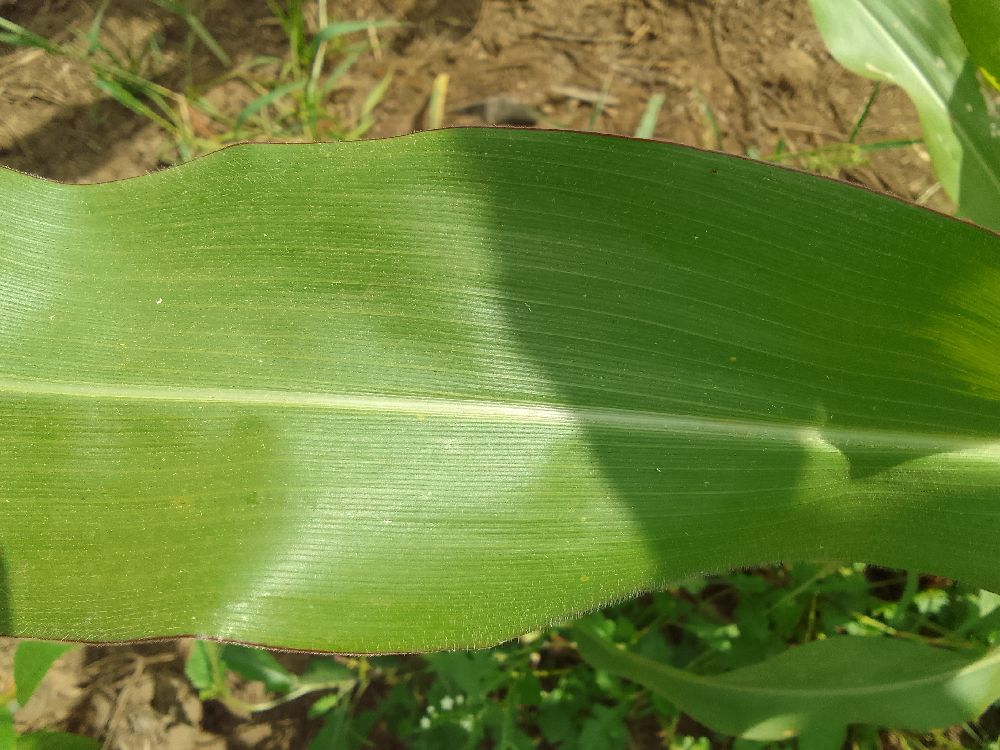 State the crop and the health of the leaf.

maize, healthy
